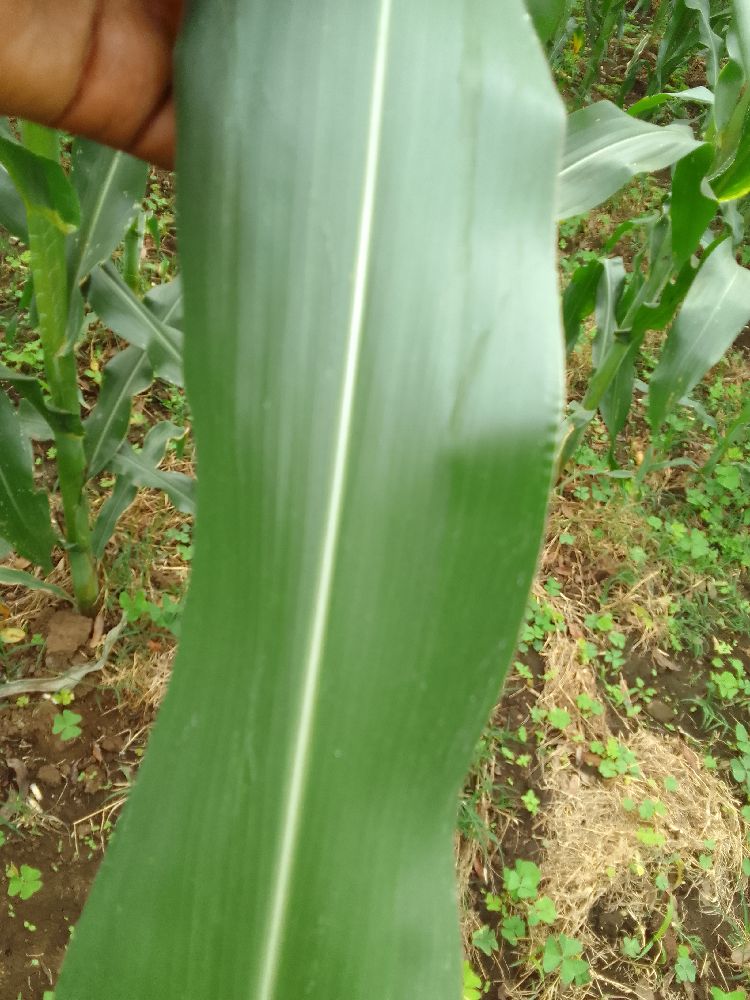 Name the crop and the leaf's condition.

maize, healthy
